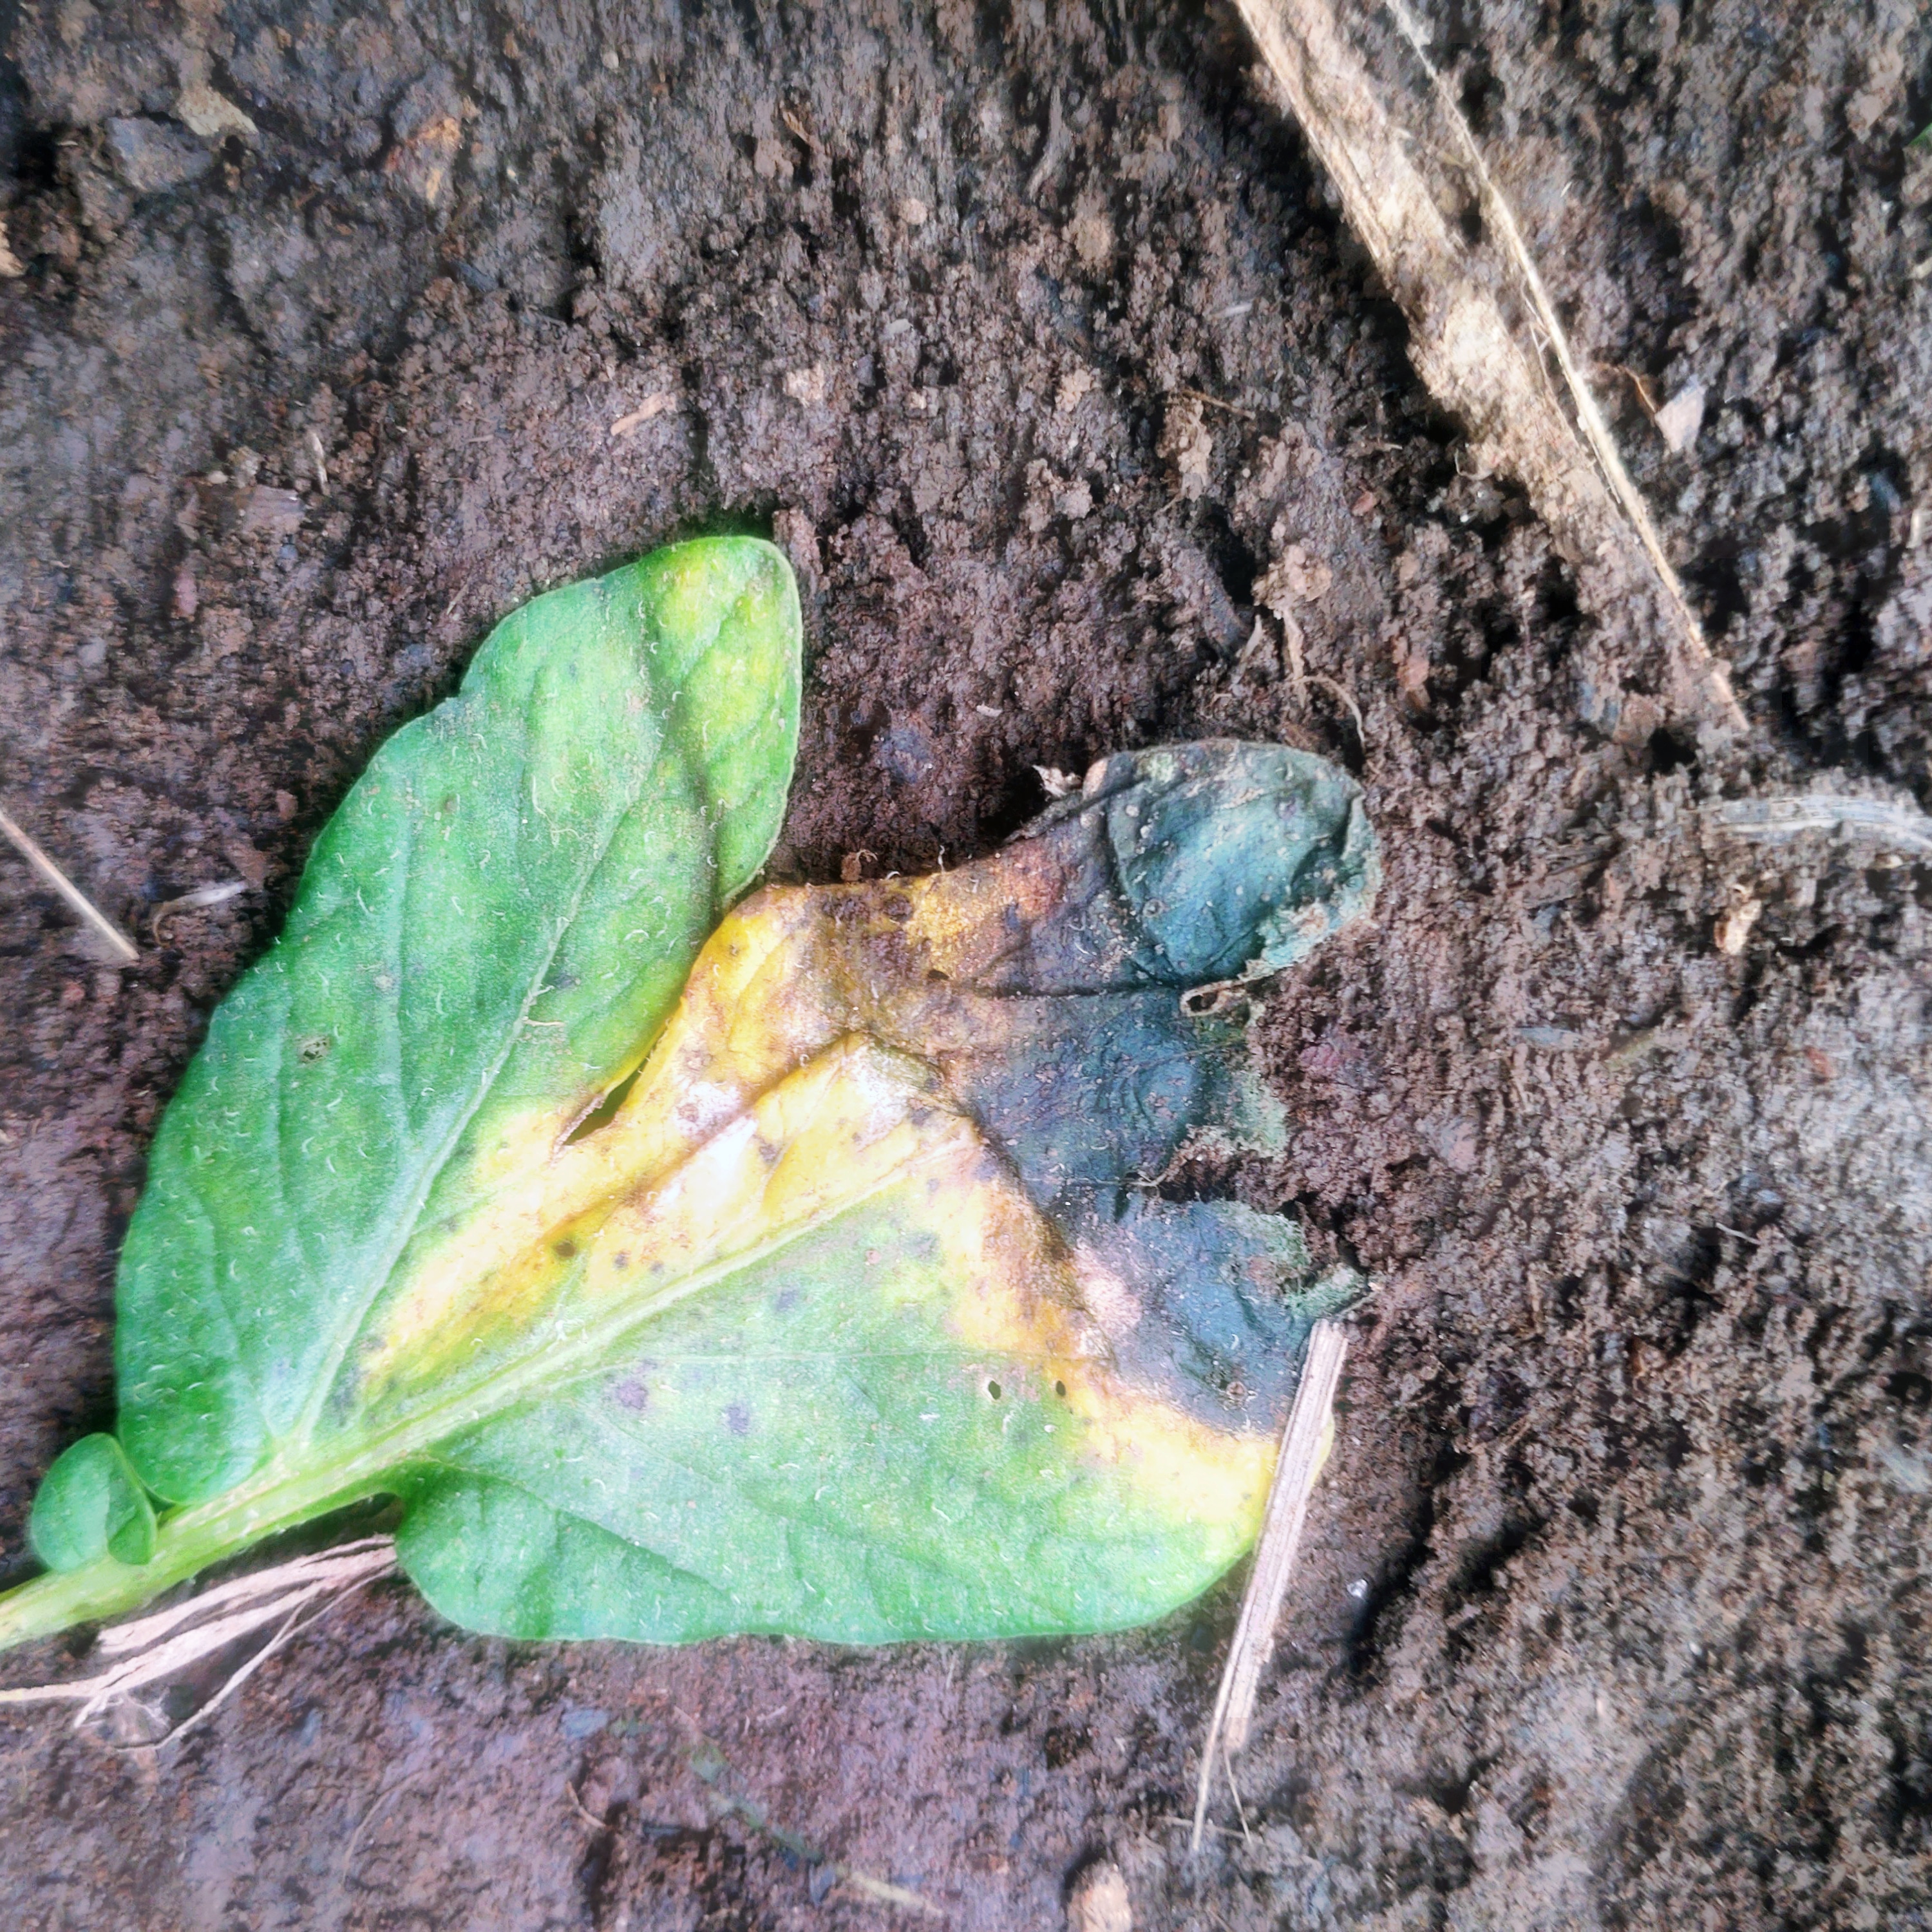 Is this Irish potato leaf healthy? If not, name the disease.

late blight
